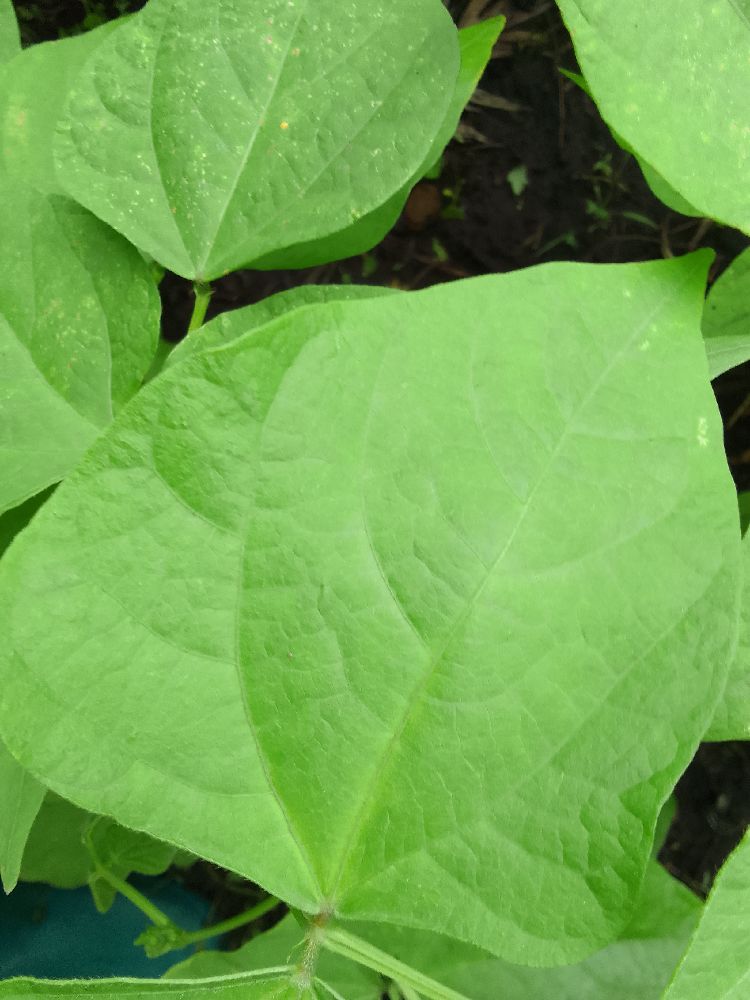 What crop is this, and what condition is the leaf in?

common bean, healthy
